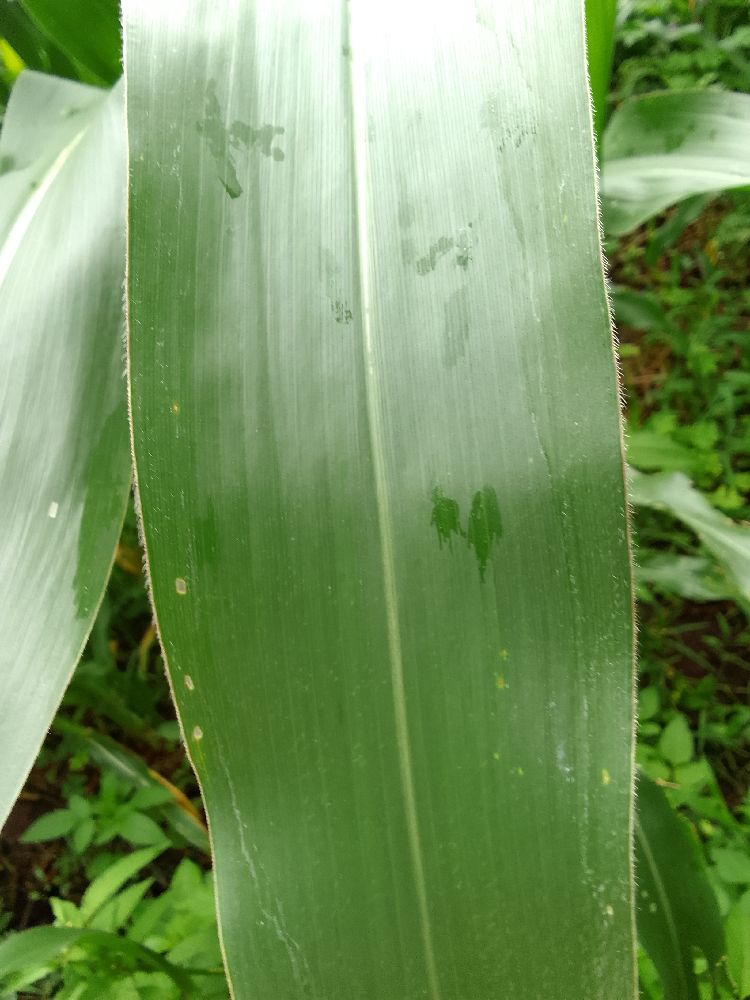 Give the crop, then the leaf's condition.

maize, healthy
